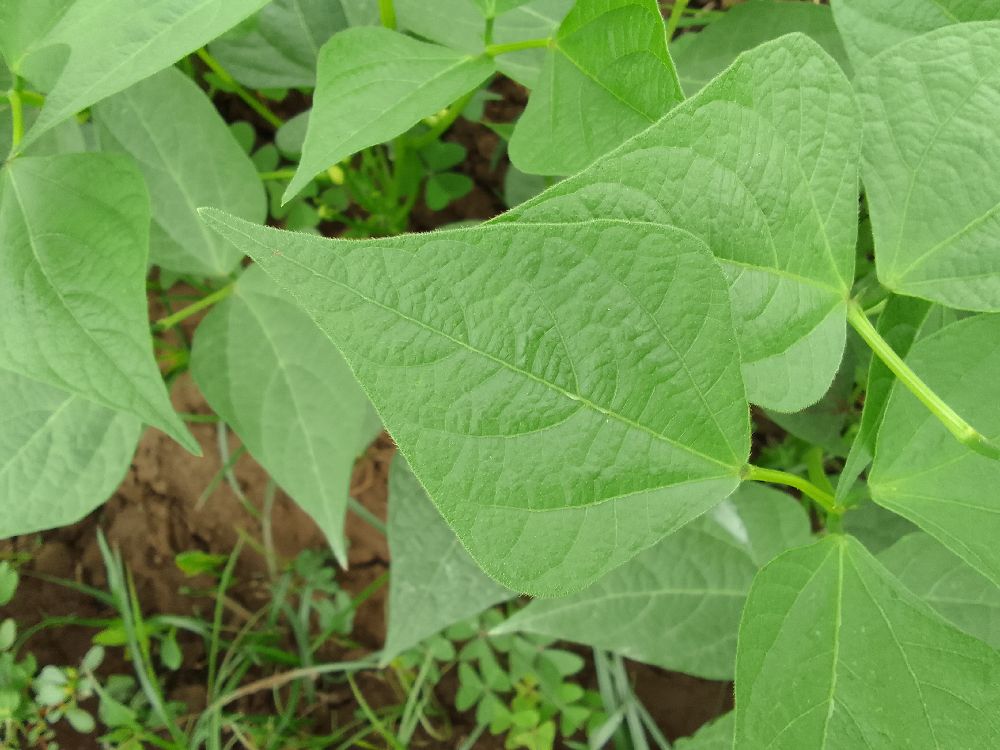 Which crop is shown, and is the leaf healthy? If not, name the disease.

common bean, healthy
